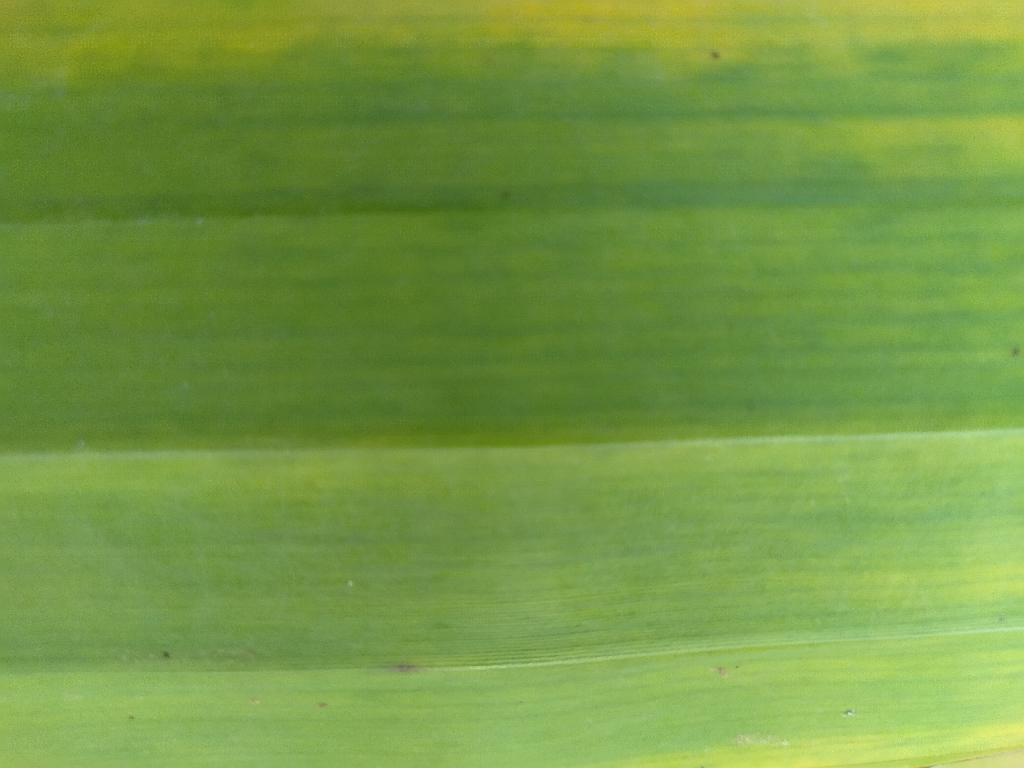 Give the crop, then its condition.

banana, fusarium wilt race 1
